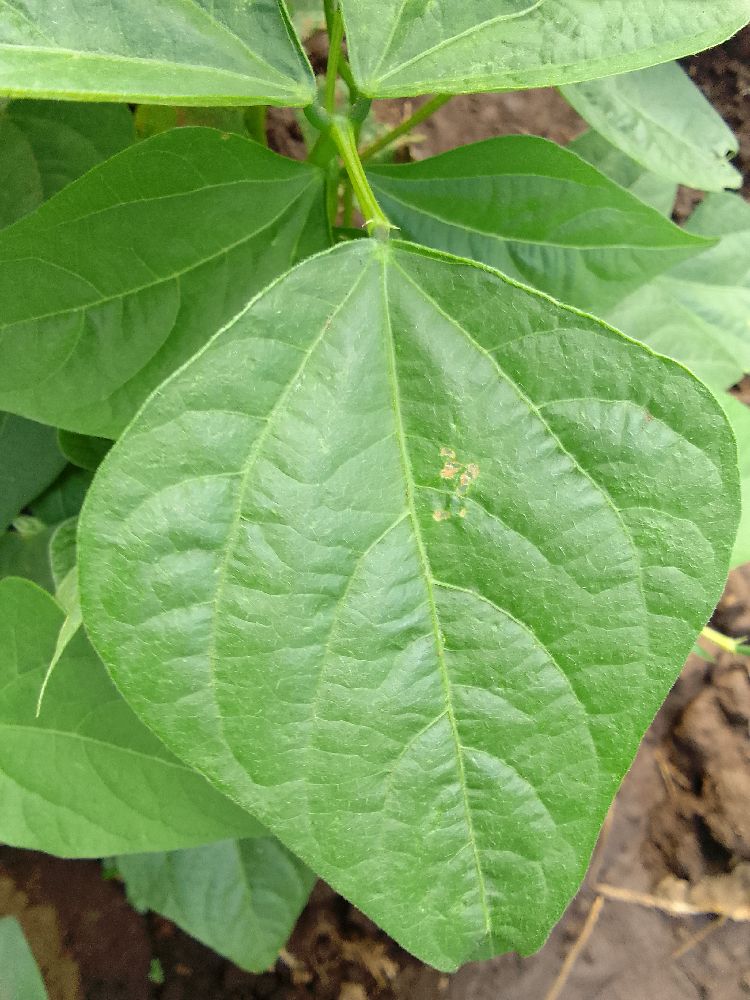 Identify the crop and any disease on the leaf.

common bean, healthy
